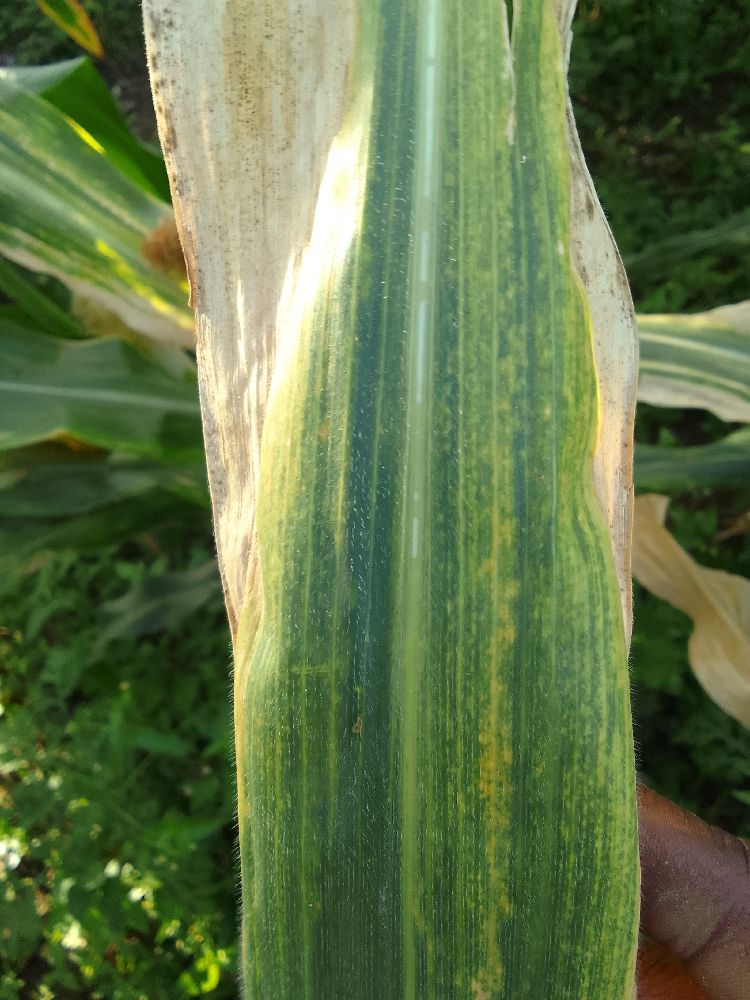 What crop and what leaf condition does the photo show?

maize, maize lethal necrosis
